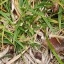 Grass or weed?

grass
